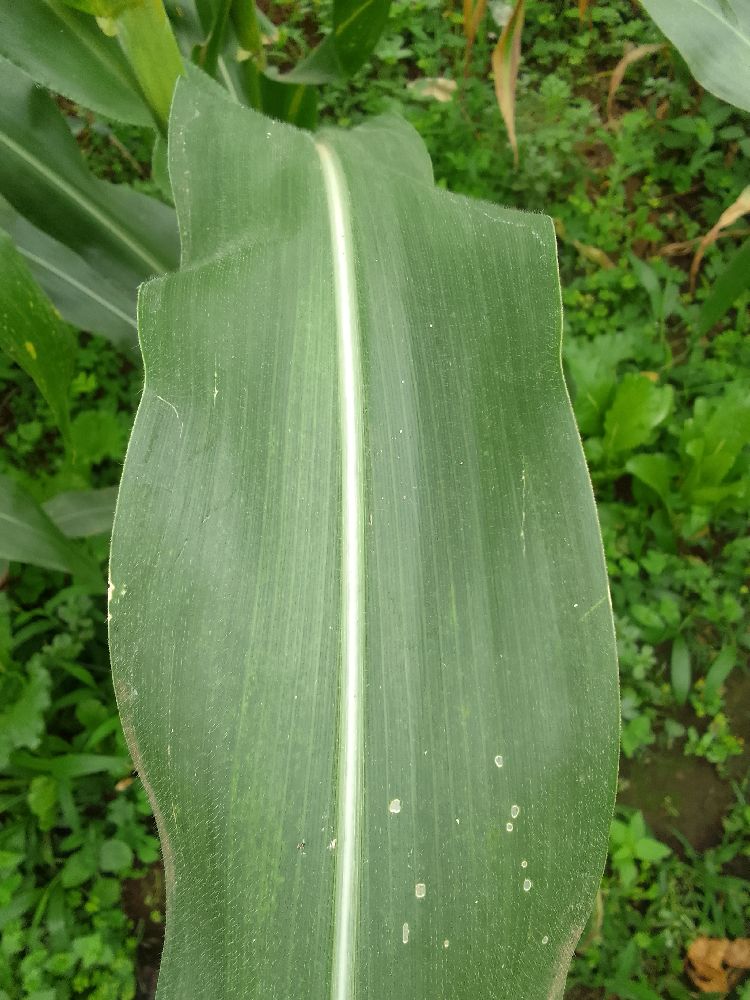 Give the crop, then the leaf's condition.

maize, healthy
